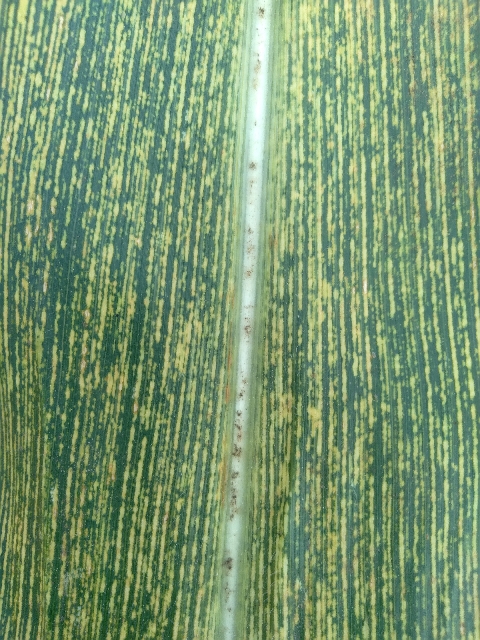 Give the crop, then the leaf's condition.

maize, maize streak virus
